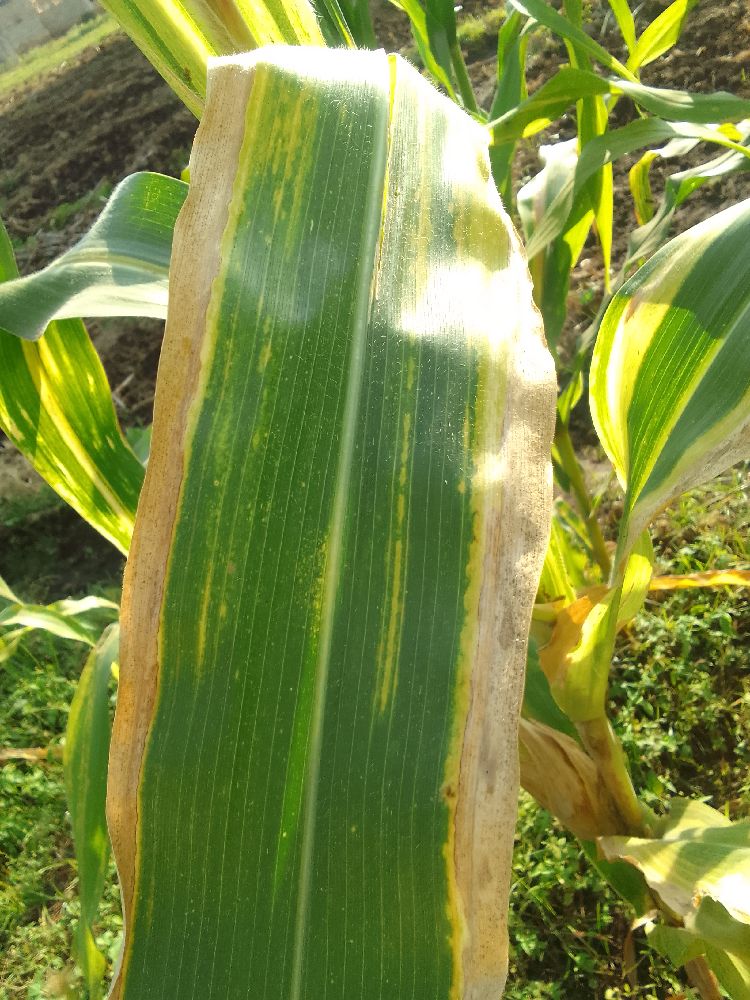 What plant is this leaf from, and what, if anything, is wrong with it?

maize, maize lethal necrosis
